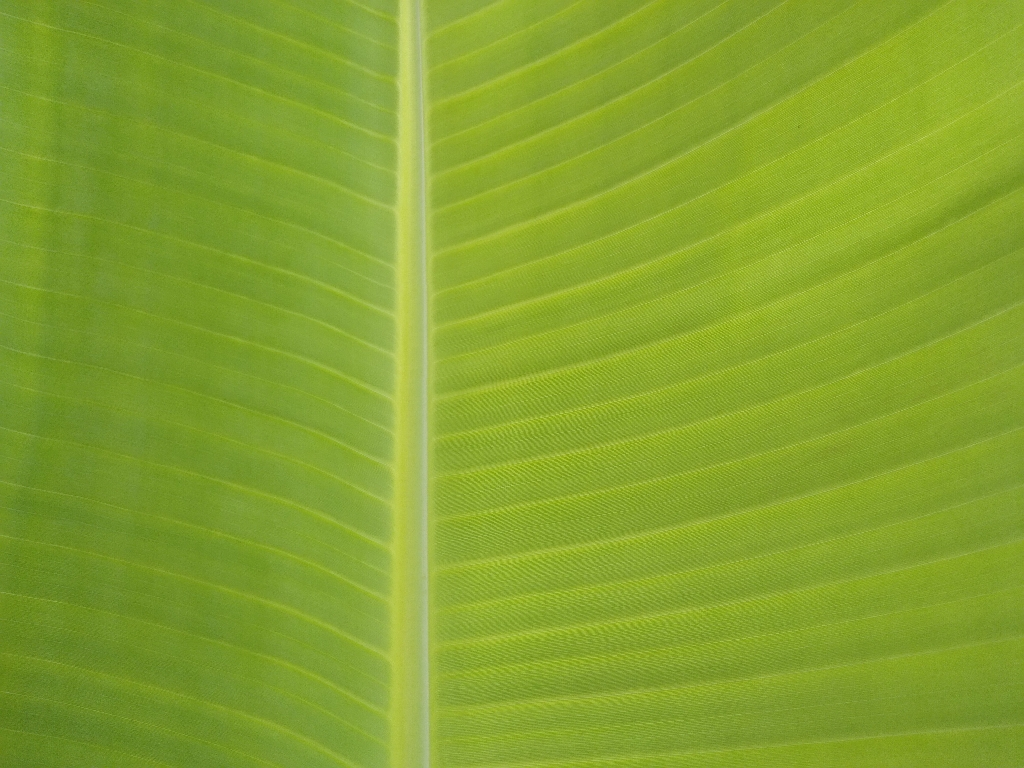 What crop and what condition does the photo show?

banana, healthy
